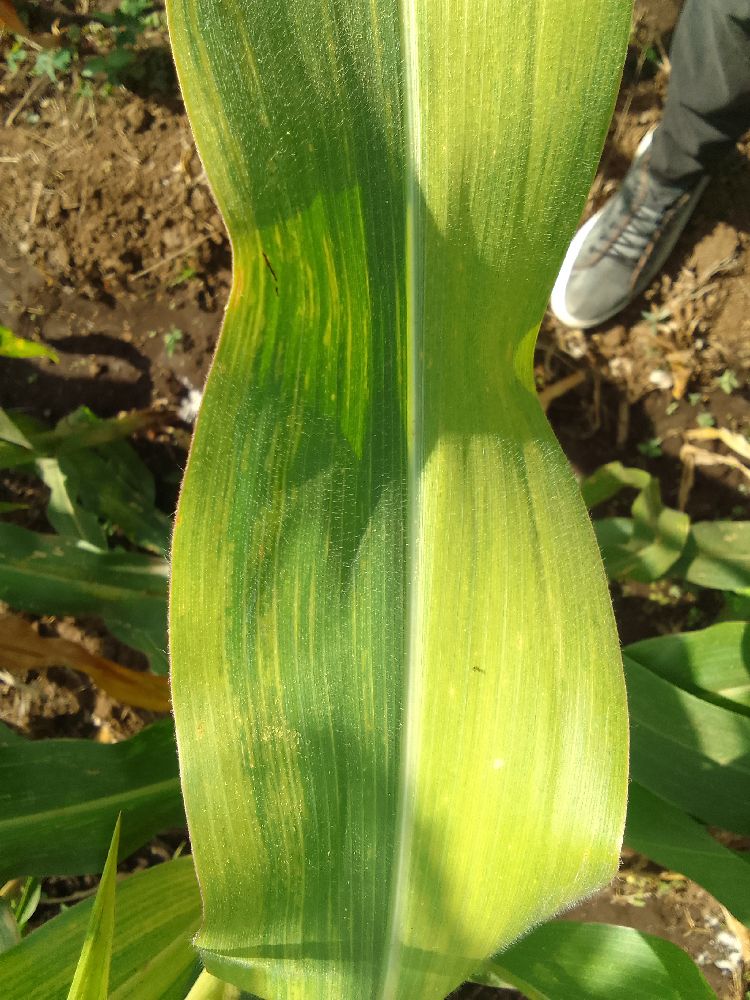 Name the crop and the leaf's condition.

maize, maize lethal necrosis
